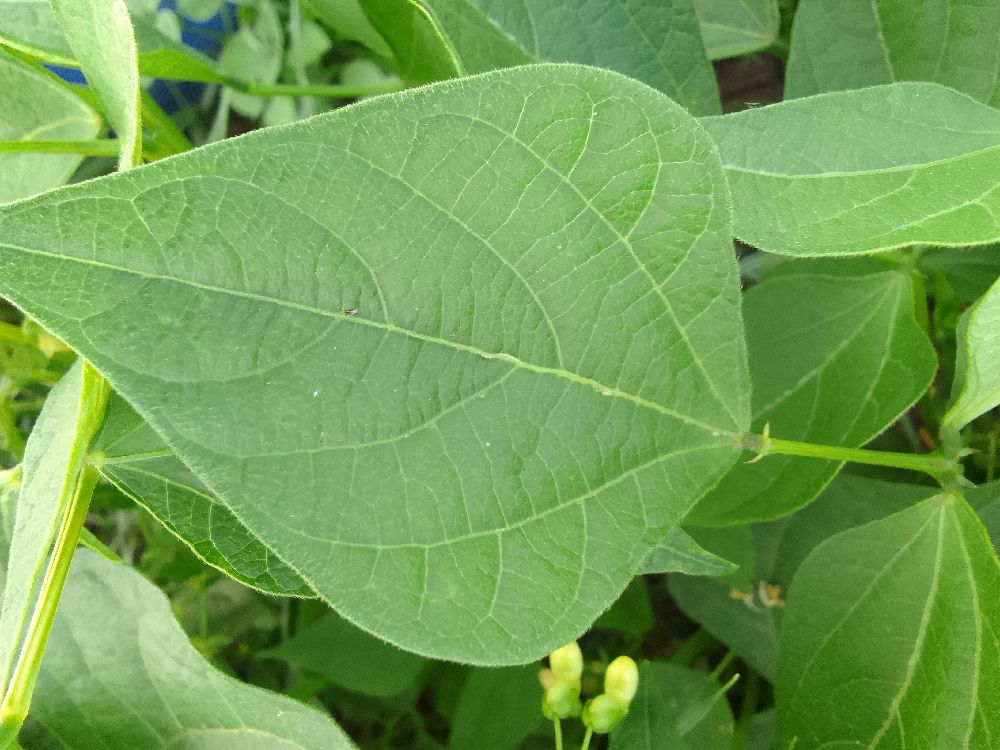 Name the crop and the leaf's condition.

common bean, healthy
